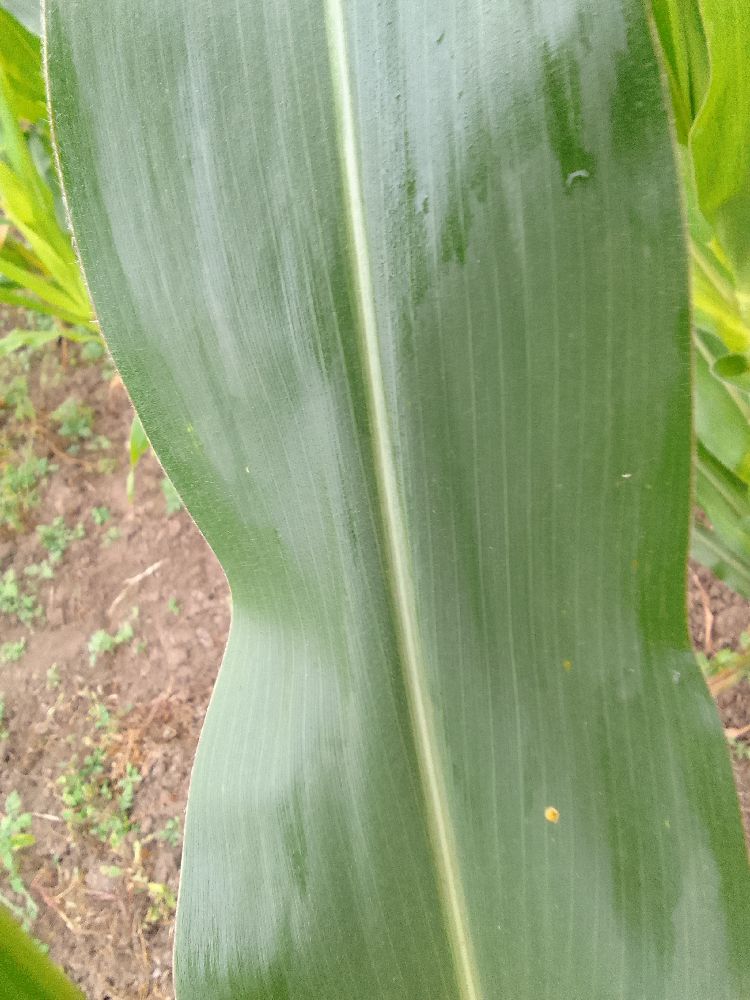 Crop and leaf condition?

maize, healthy
